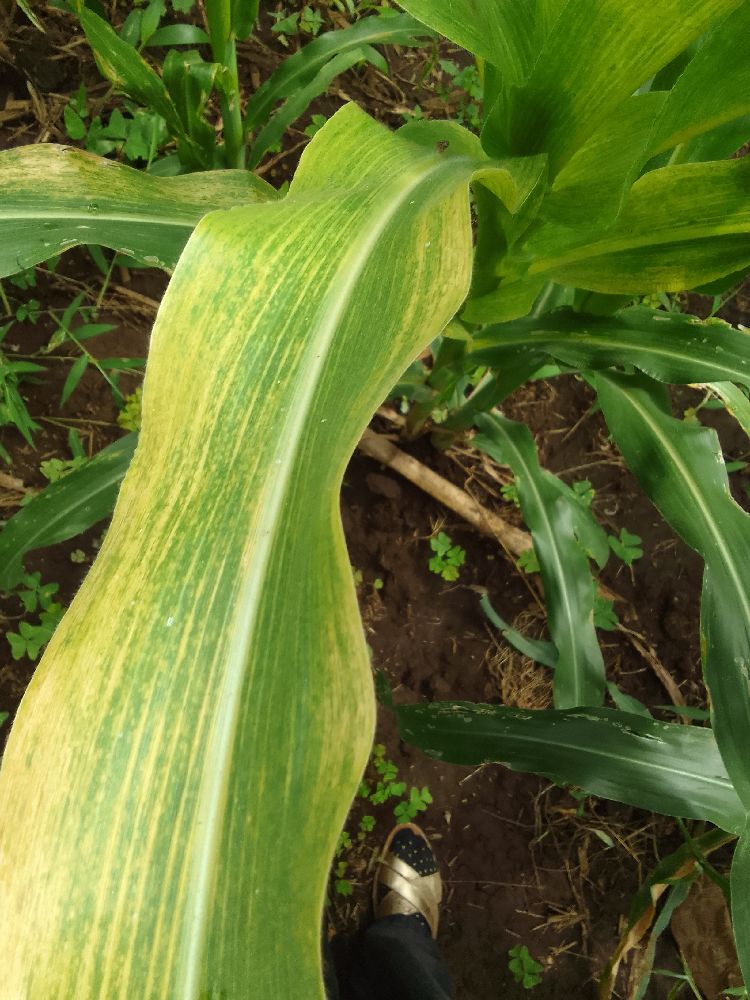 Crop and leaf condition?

maize, maize lethal necrosis
